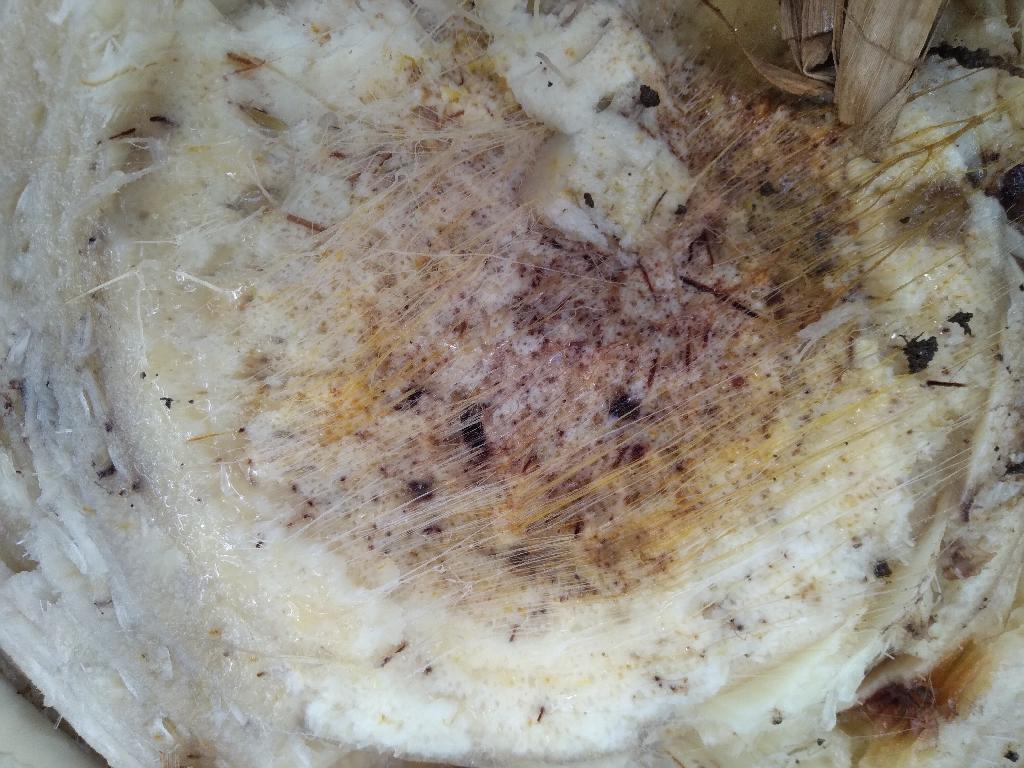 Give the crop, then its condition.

banana, fusarium wilt race 1
